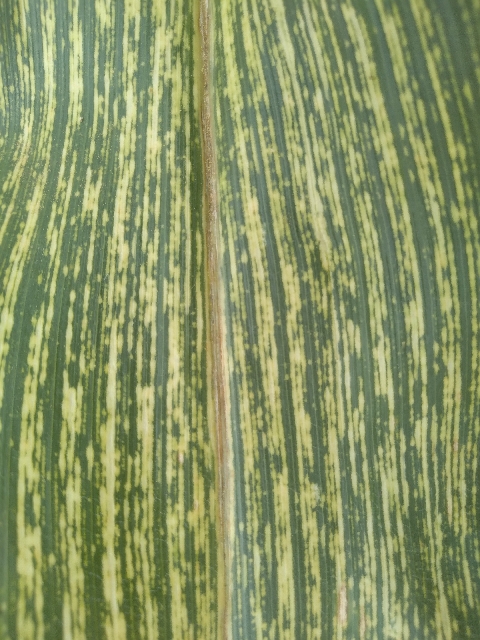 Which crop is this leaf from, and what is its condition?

maize, maize streak virus
